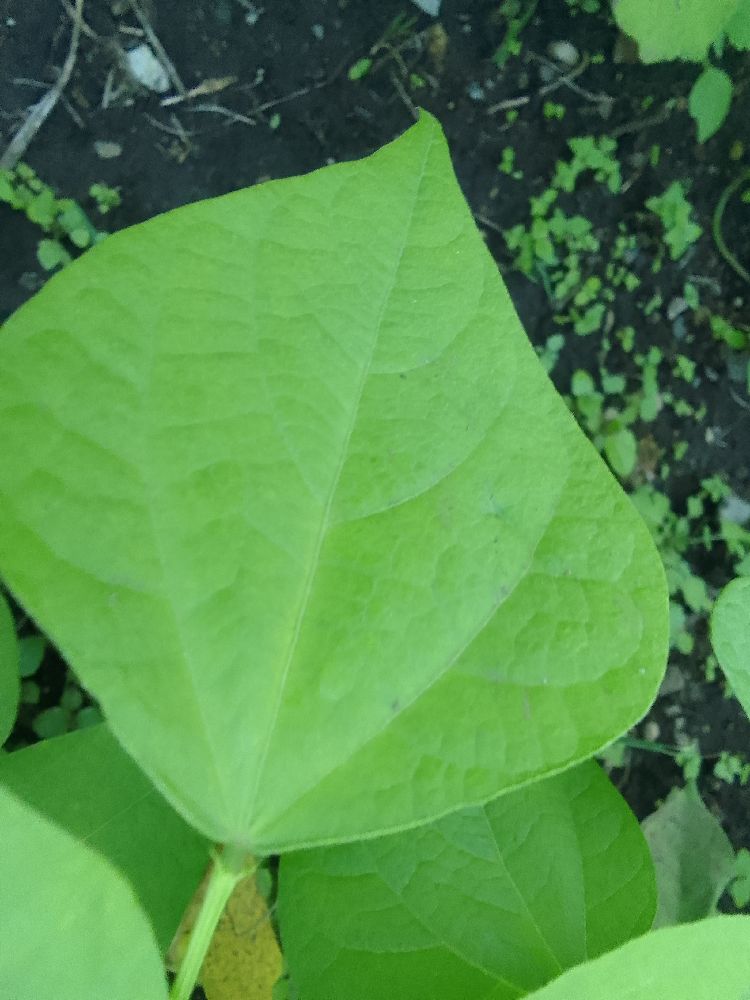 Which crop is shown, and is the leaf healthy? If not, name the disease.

common bean, healthy
